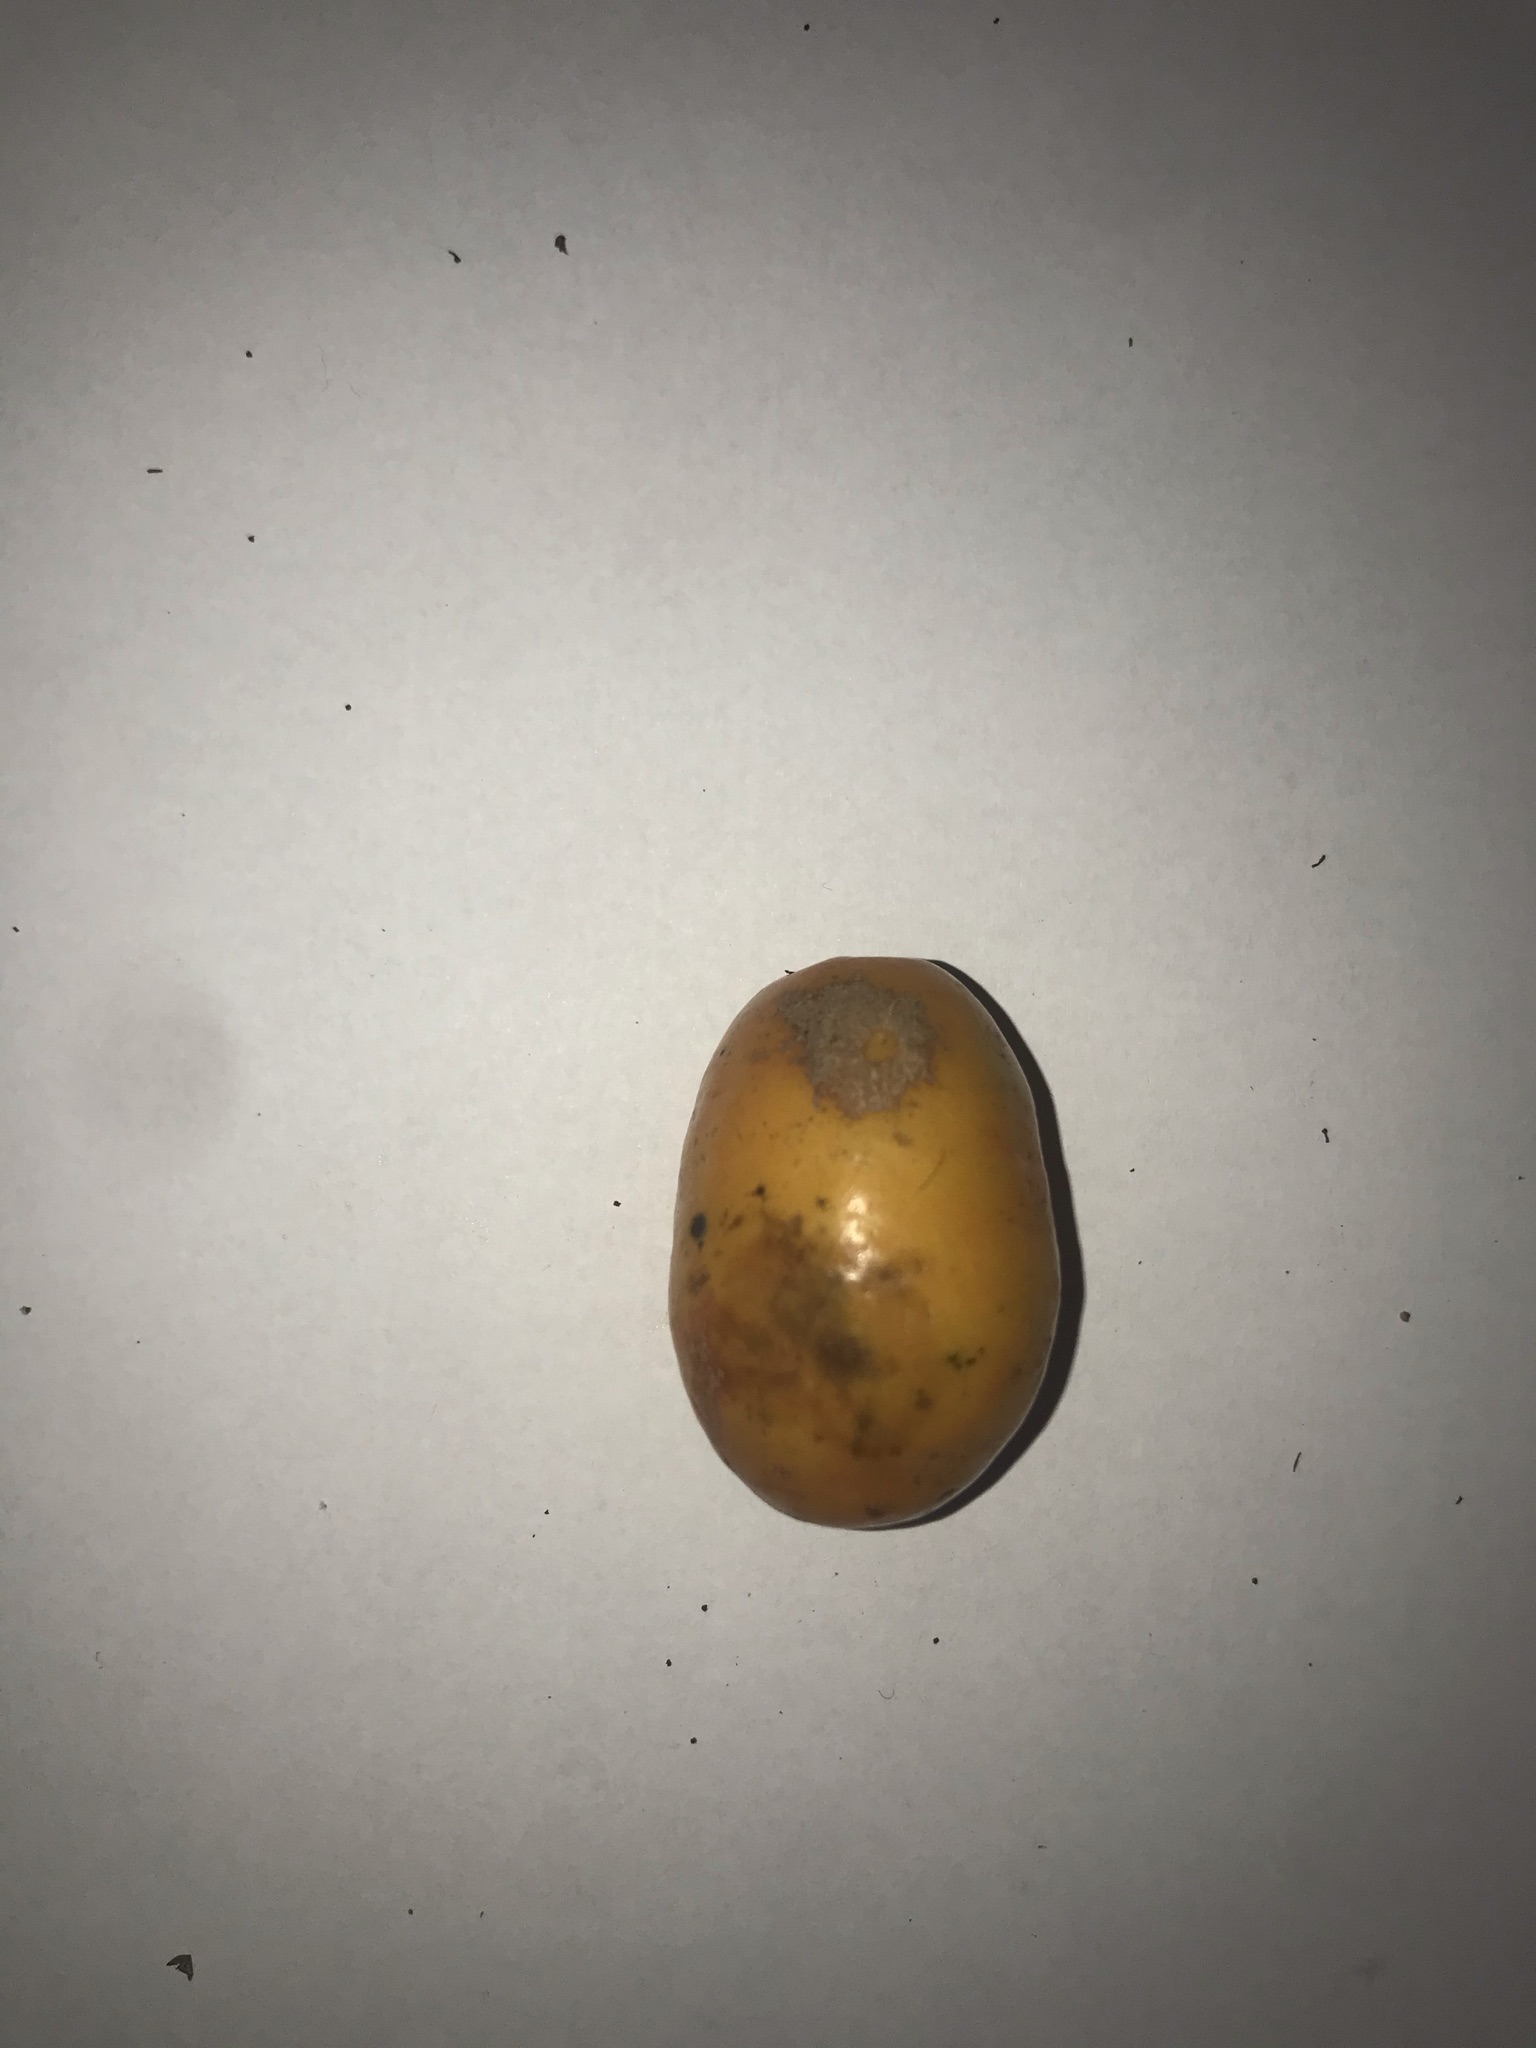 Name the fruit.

siriguela
